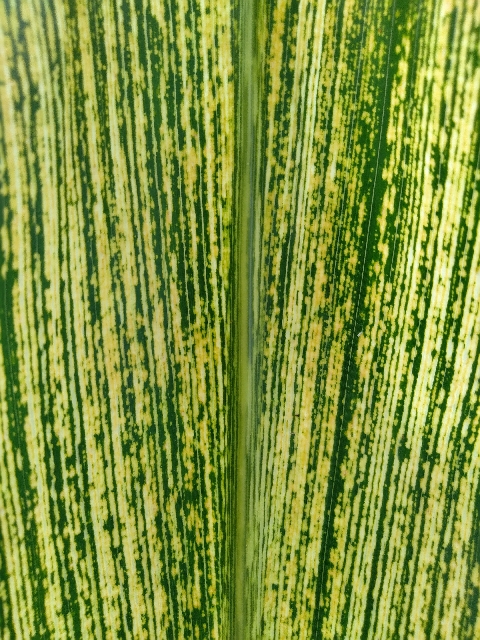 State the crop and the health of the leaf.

maize, maize streak virus
